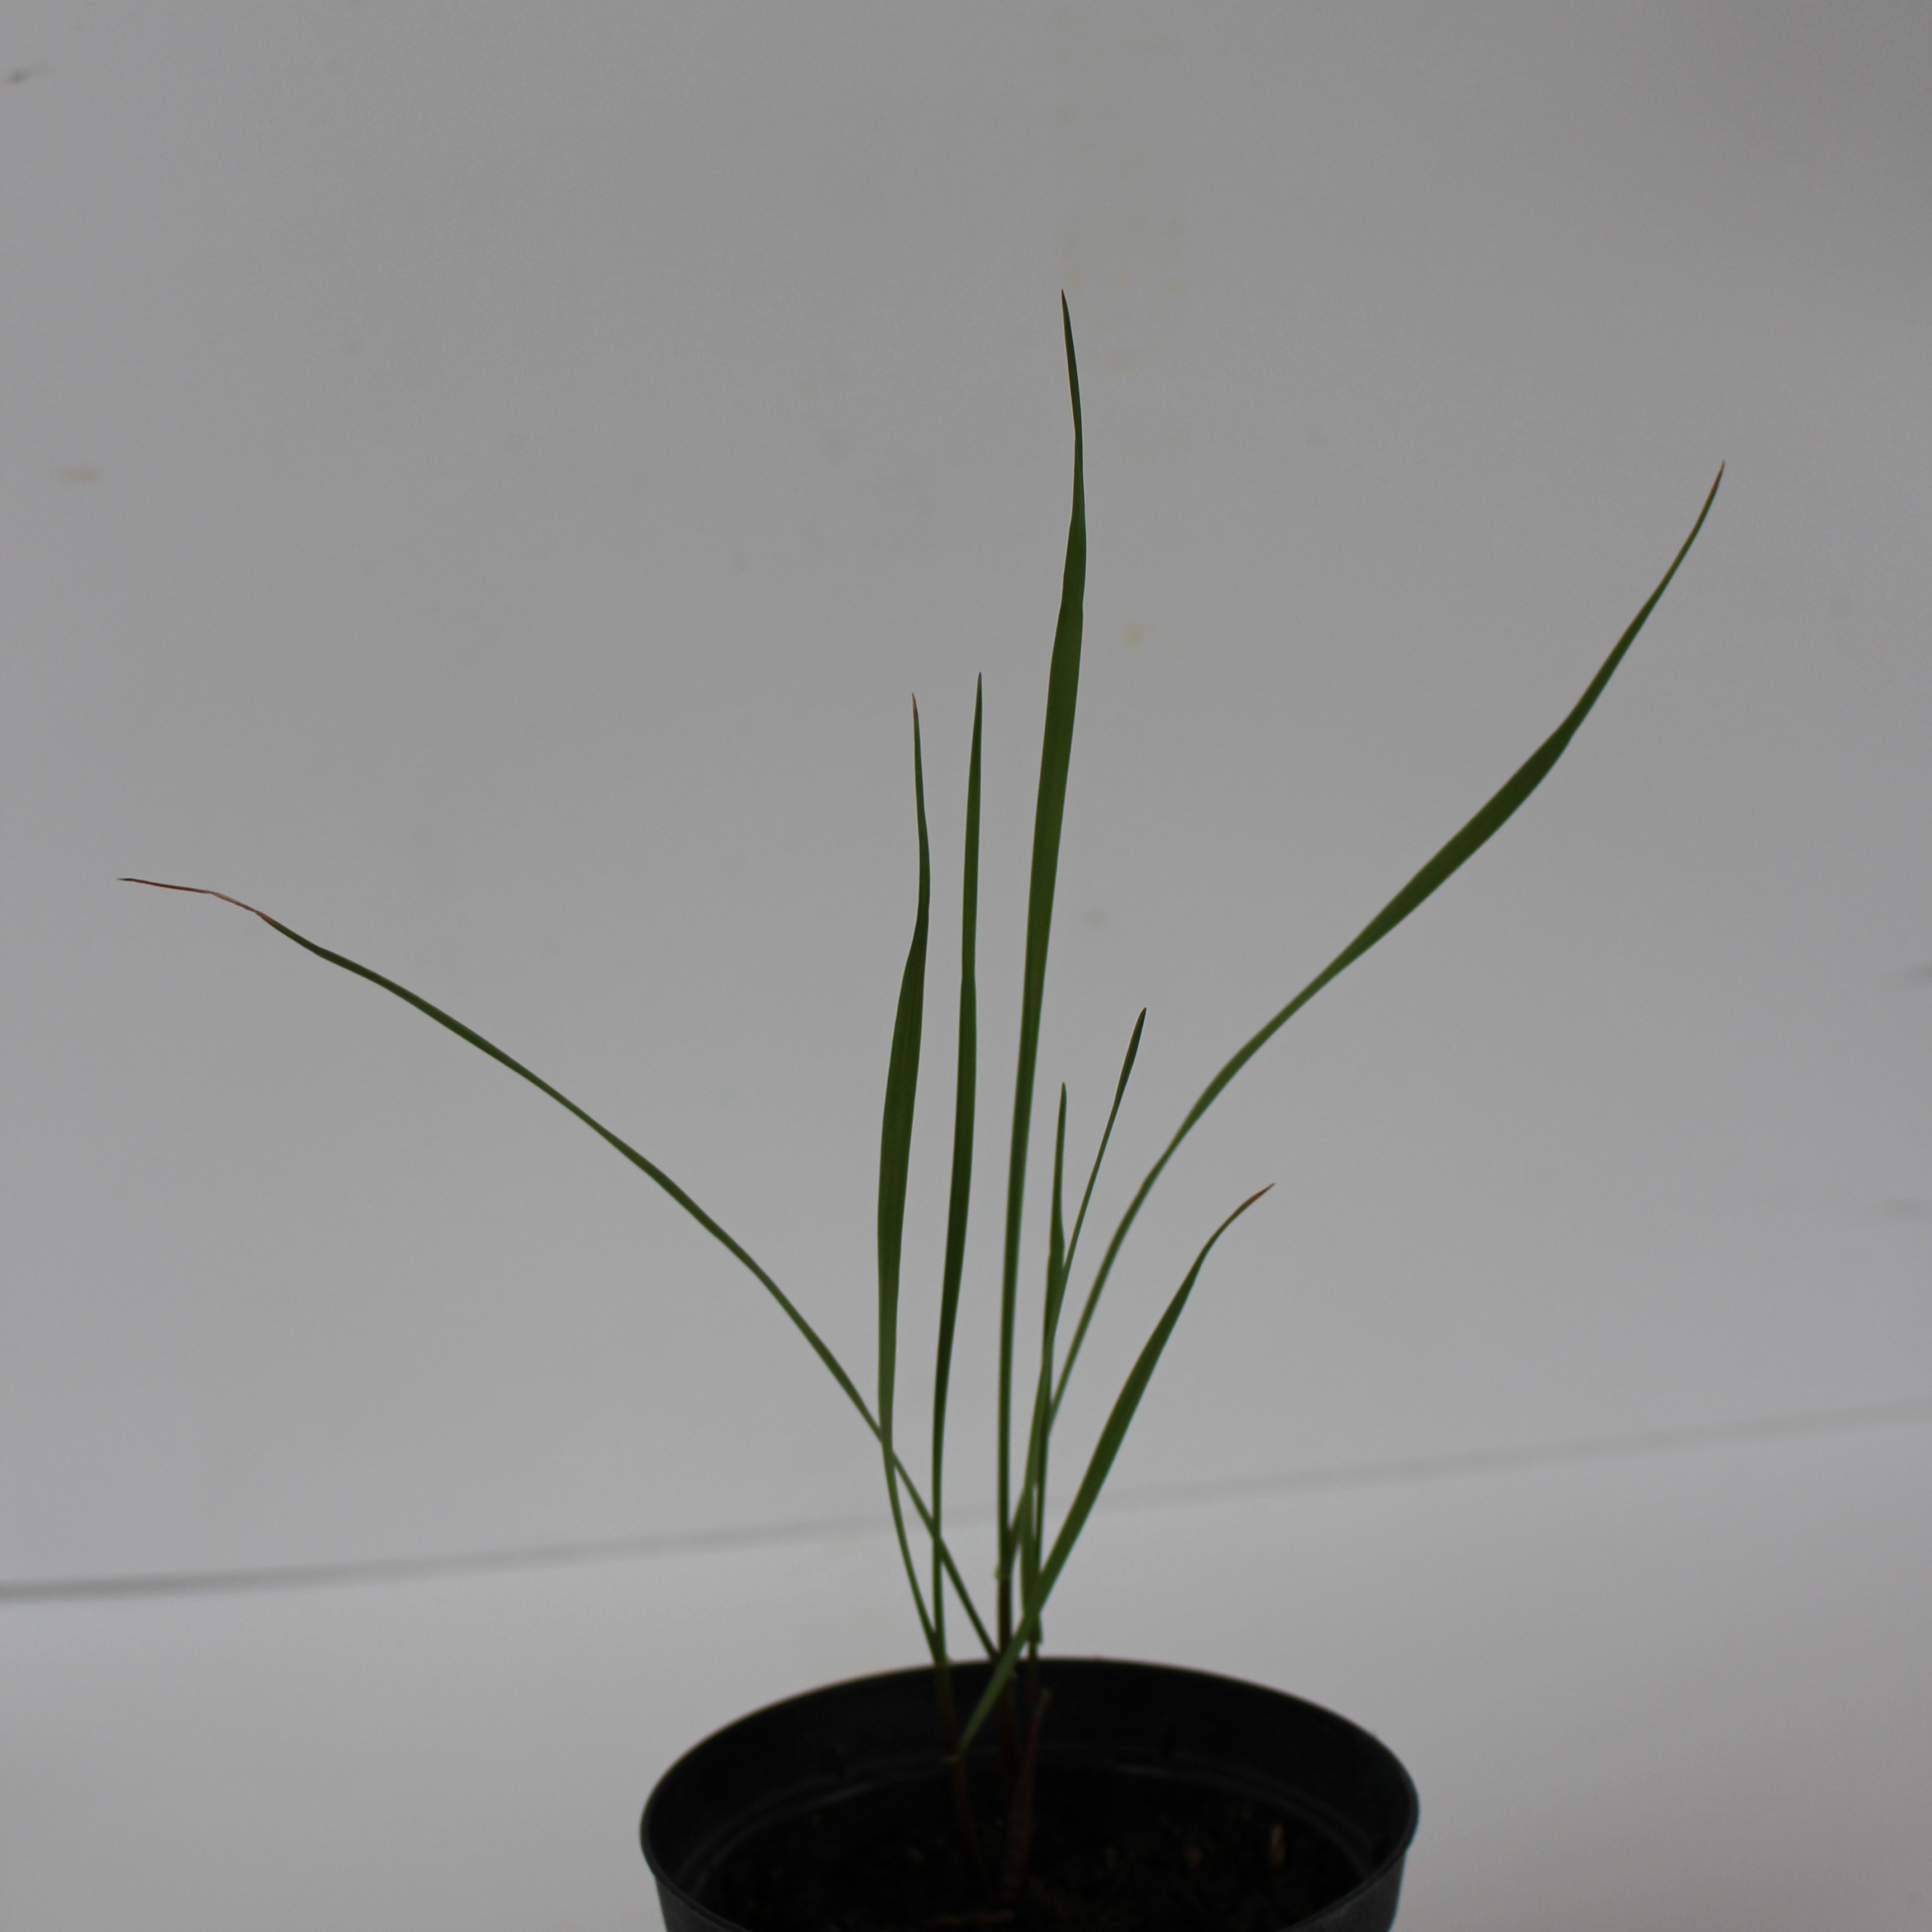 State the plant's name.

Lolium multiflorum
